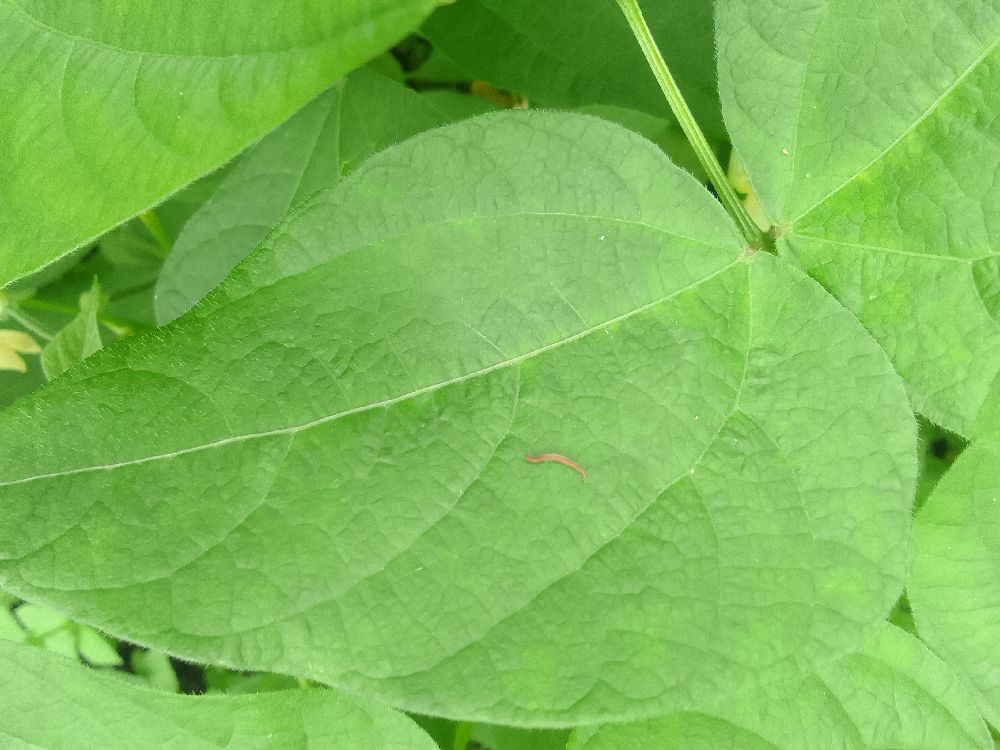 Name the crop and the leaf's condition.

common bean, healthy
